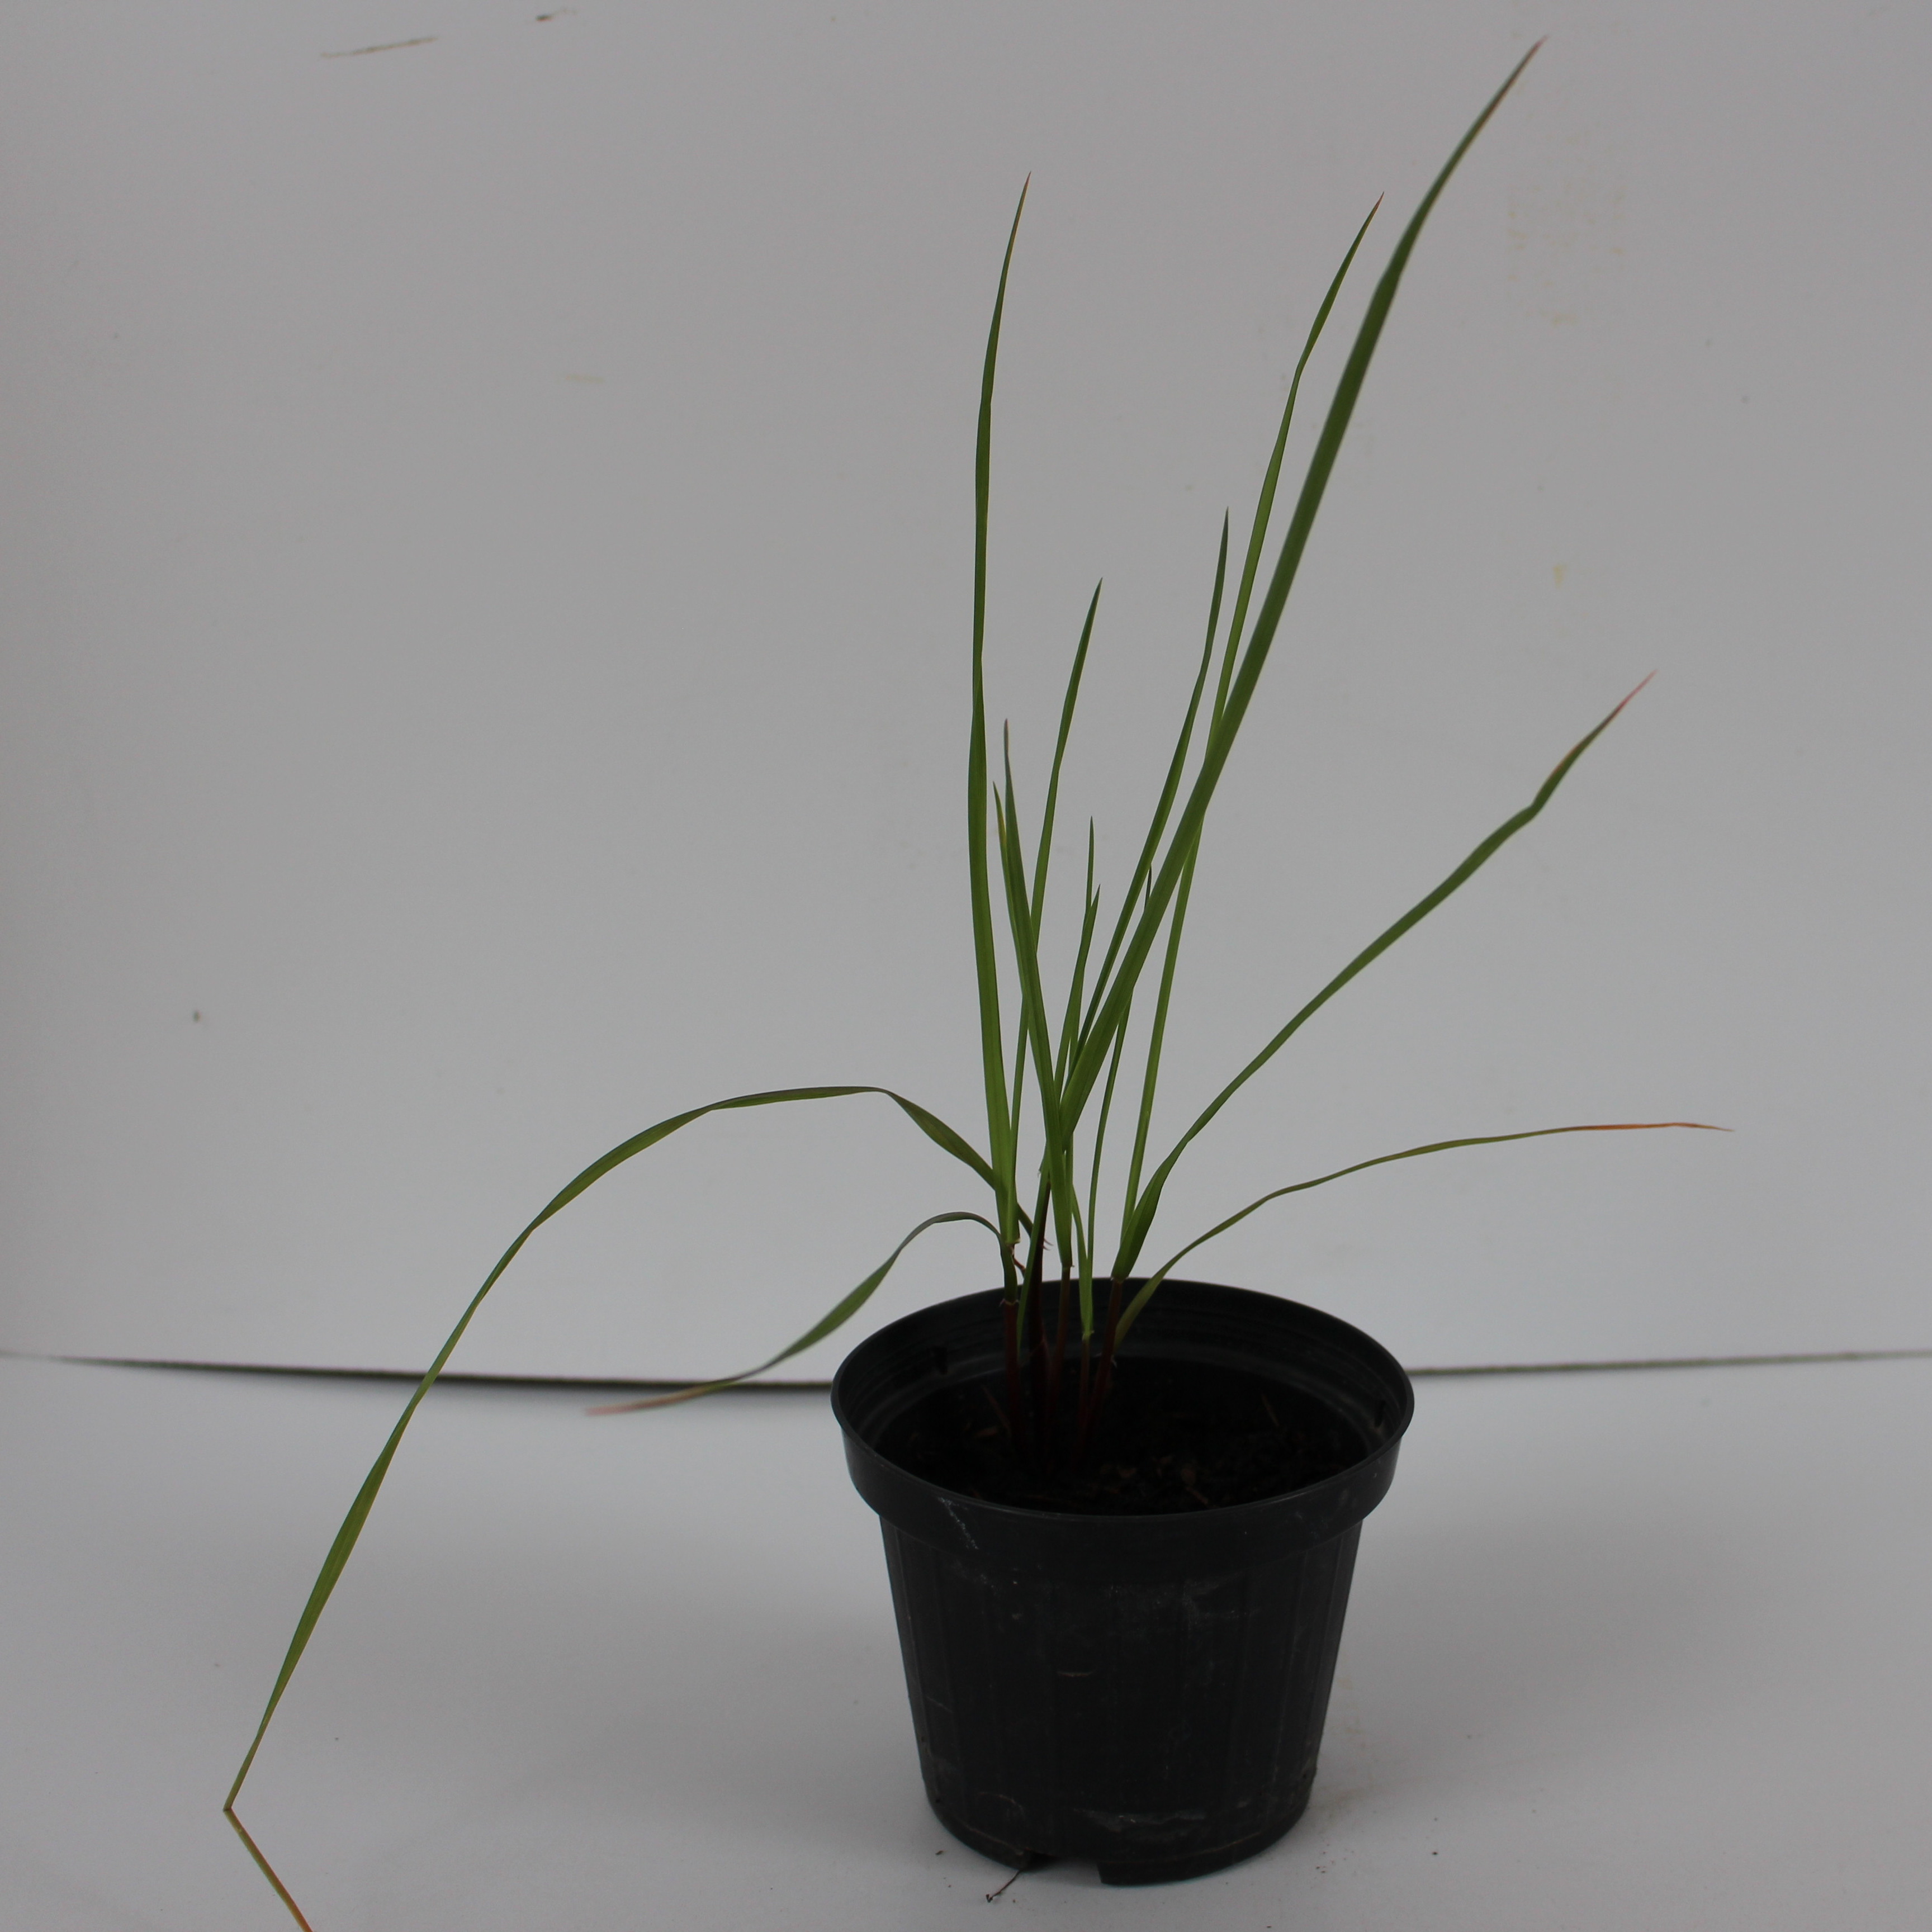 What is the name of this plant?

Lolium multiflorum
